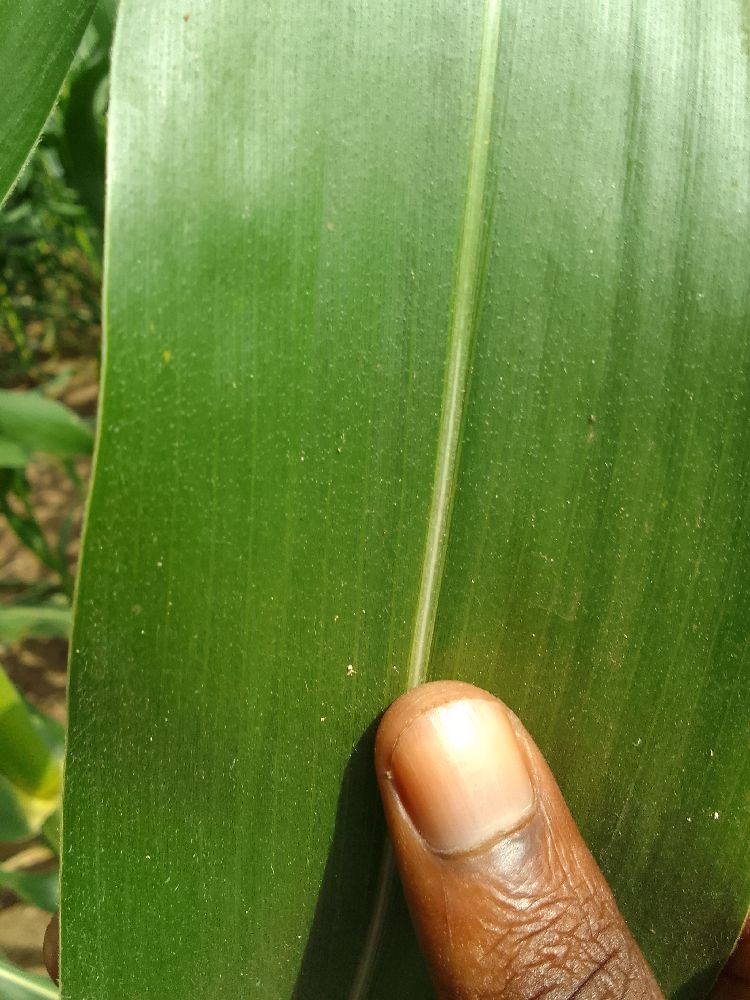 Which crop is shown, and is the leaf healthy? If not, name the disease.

maize, healthy
